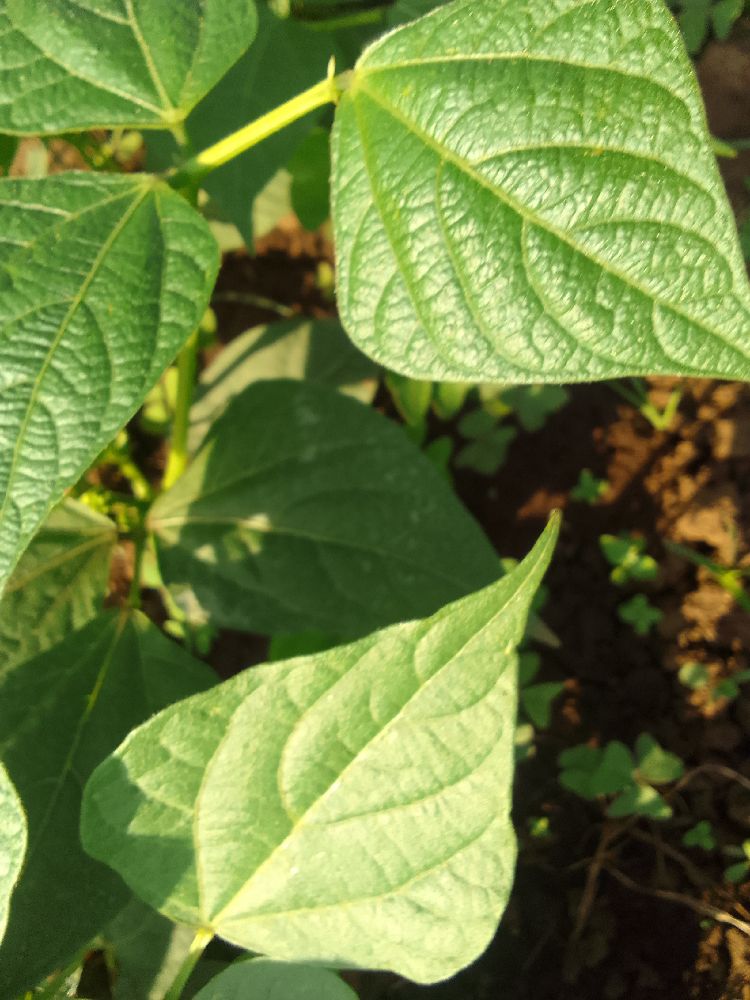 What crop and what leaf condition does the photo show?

common bean, healthy
